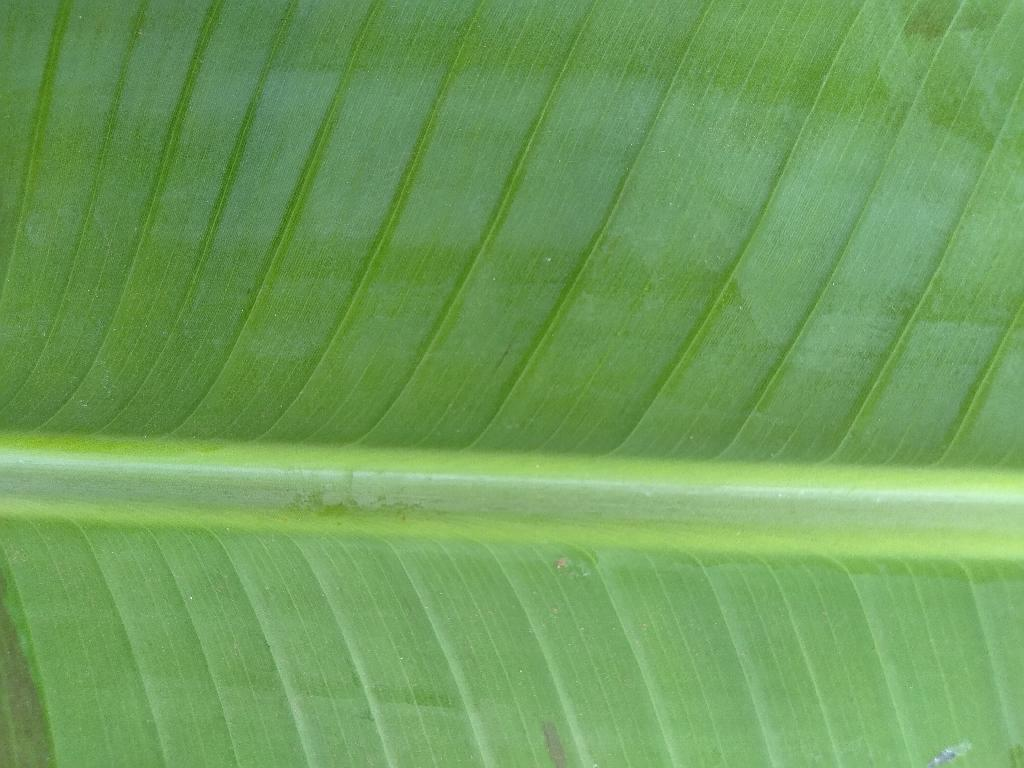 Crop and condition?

banana, healthy
